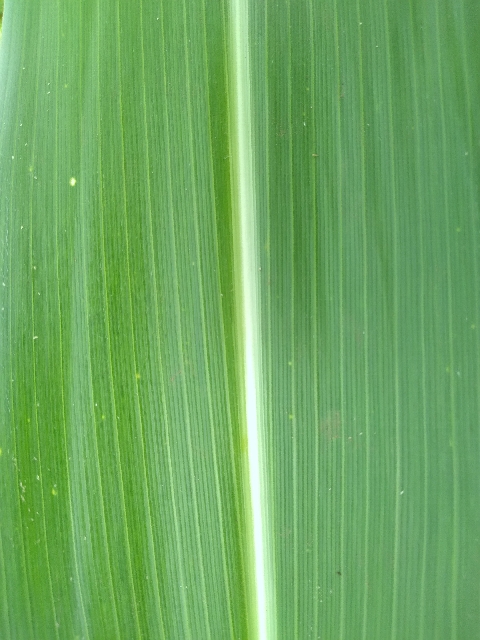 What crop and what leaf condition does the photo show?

maize, healthy
